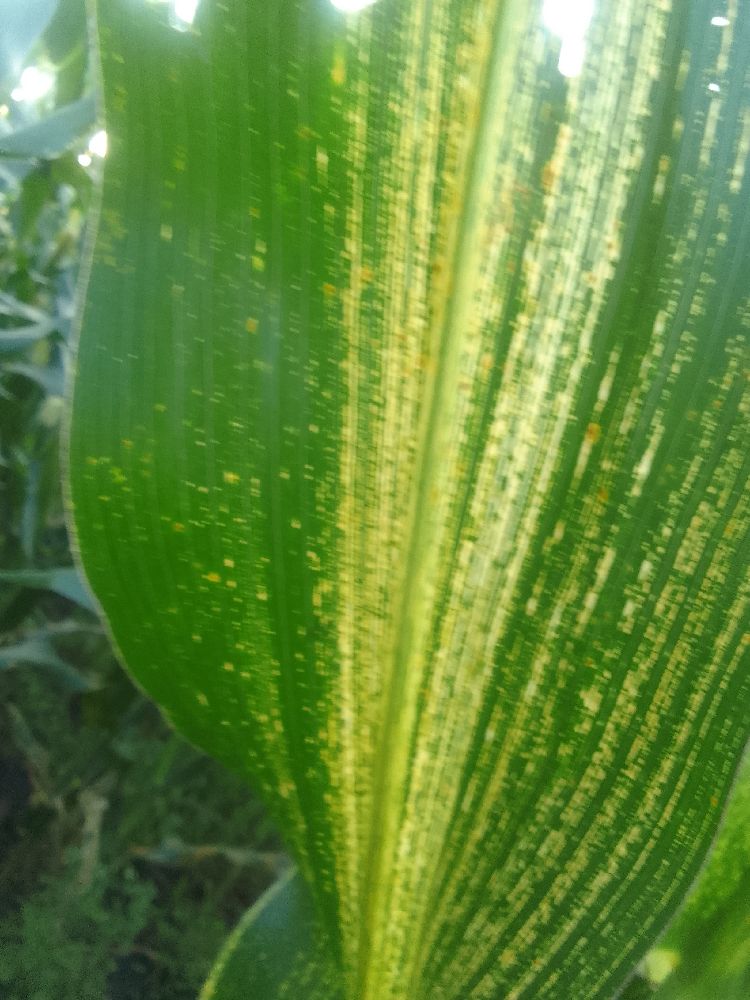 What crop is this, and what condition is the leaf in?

maize, healthy
